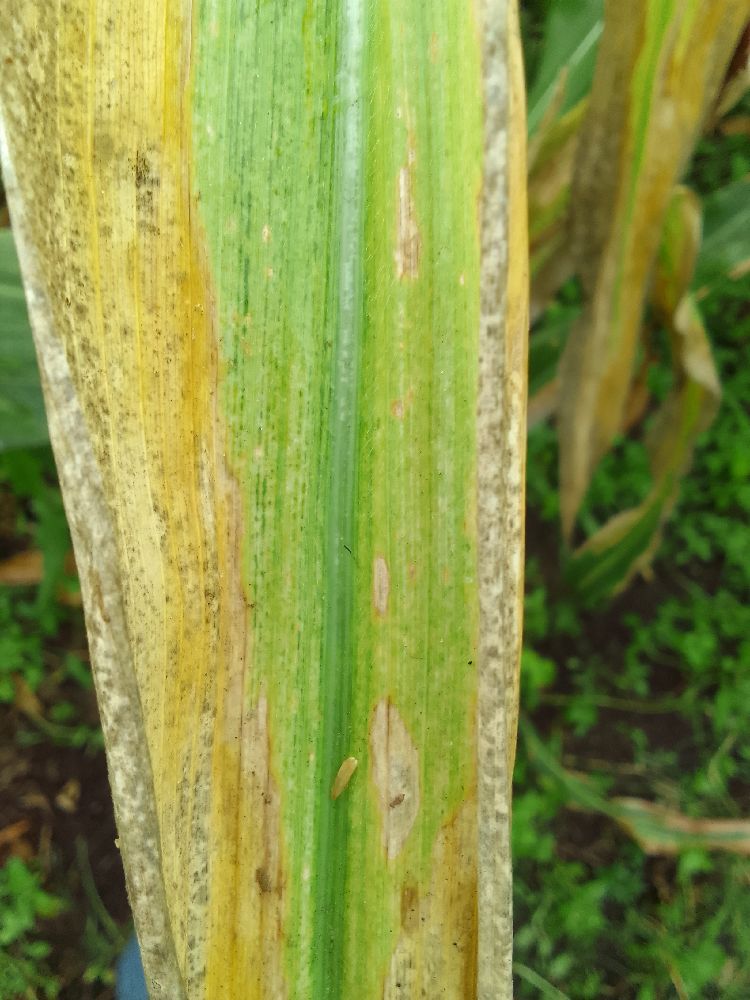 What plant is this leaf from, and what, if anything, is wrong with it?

maize, maize lethal necrosis
